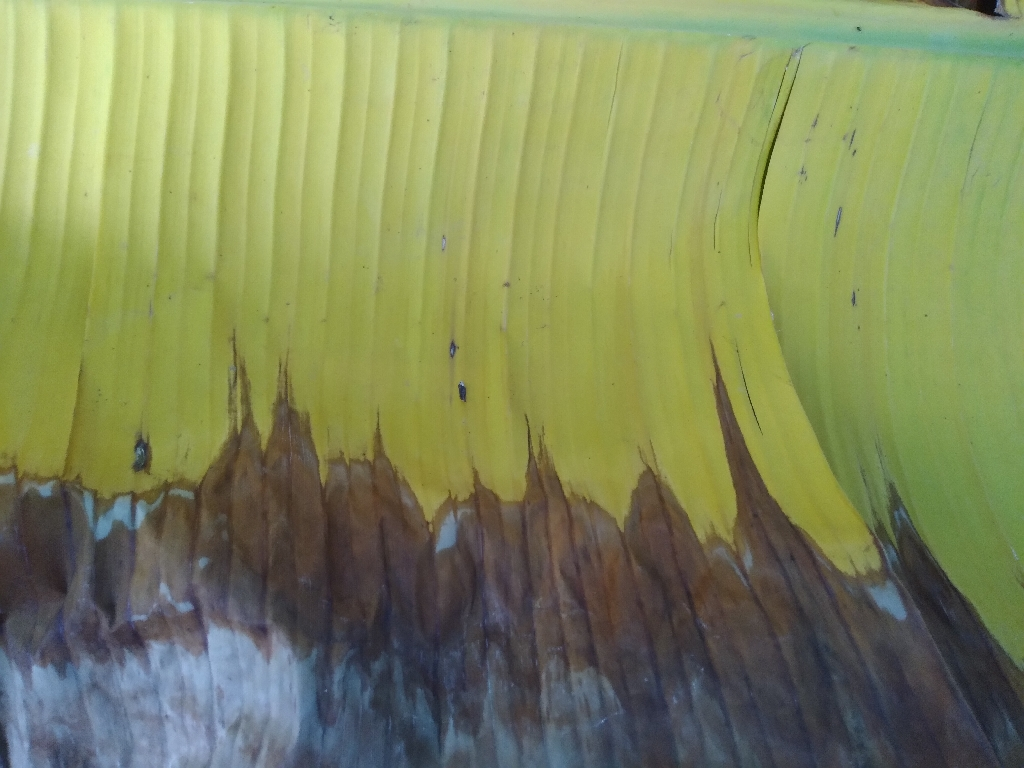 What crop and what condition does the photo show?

banana, fusarium wilt race 1
